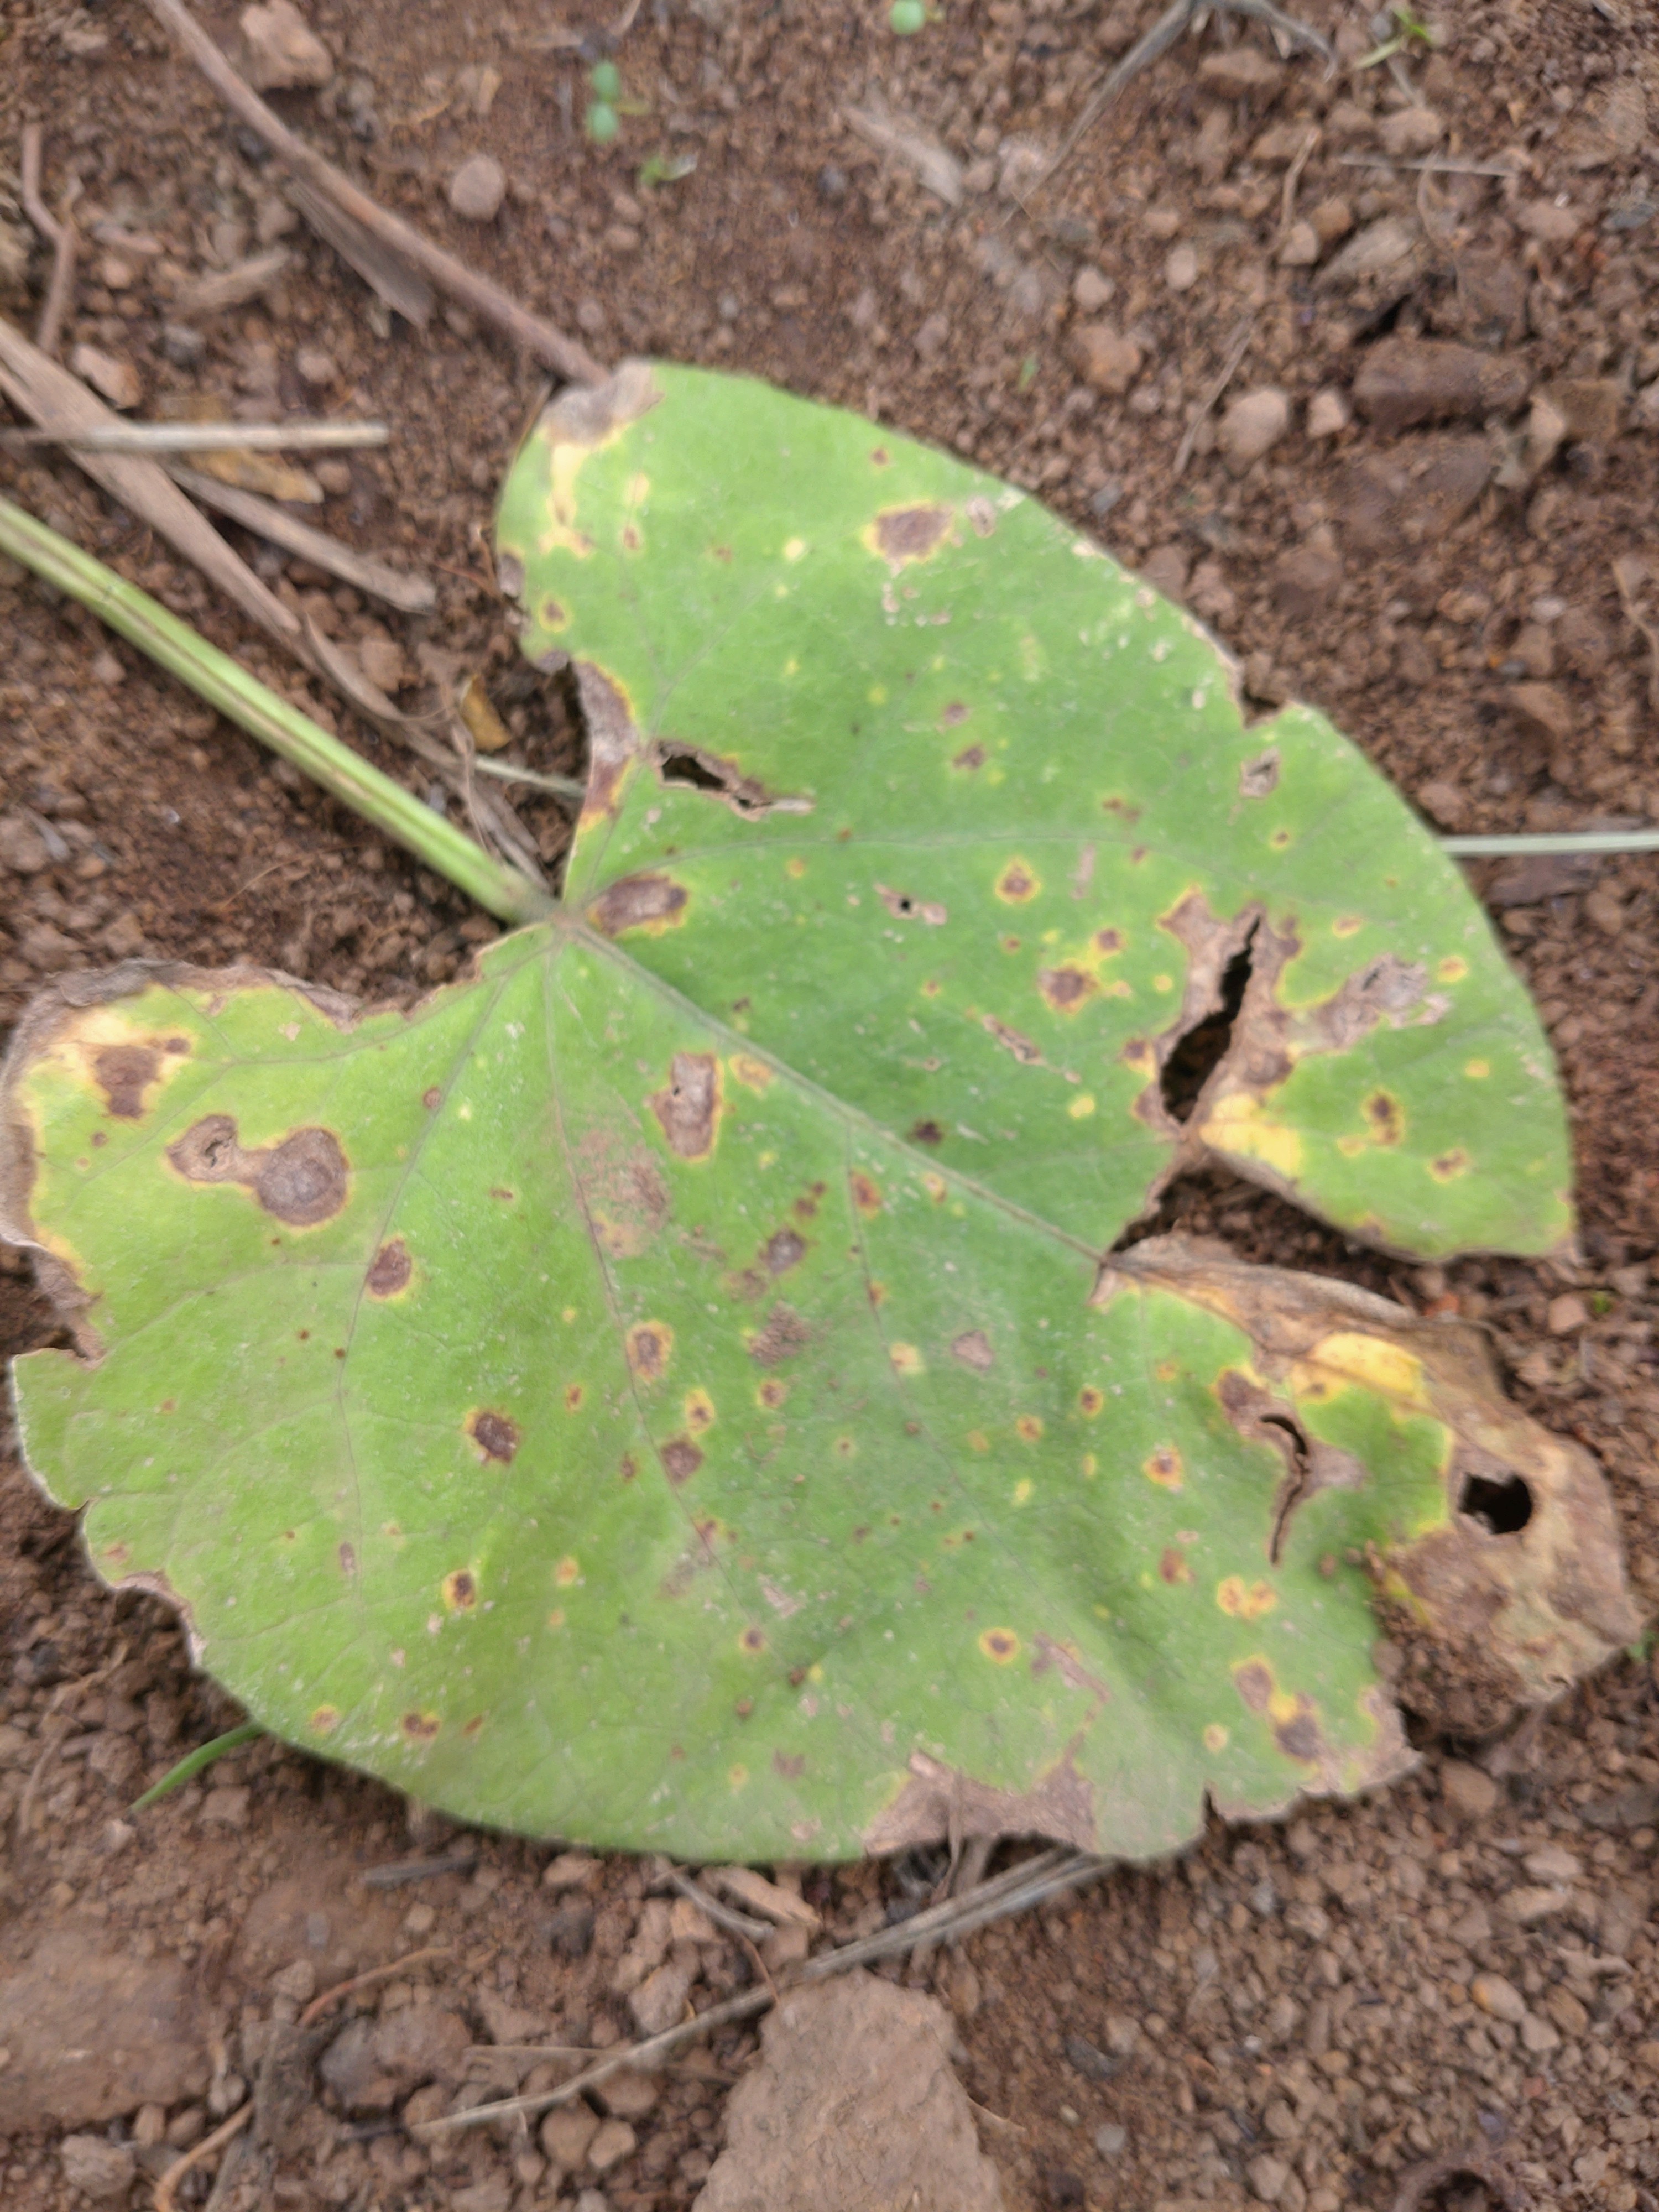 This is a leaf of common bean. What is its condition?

rust
